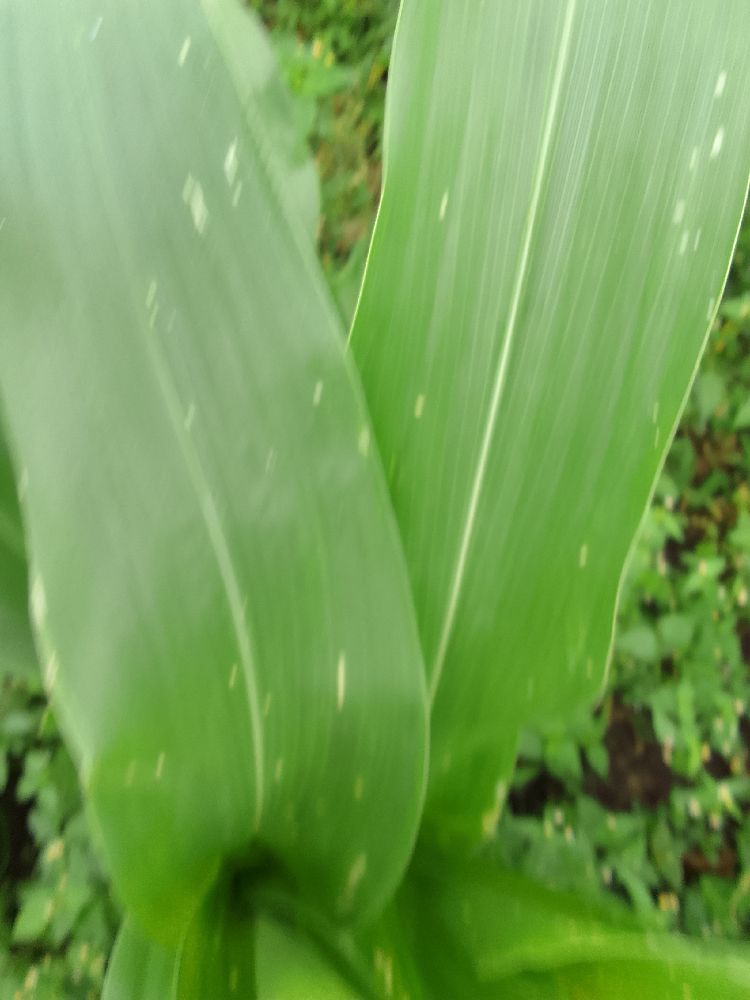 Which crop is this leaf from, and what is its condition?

maize, healthy
